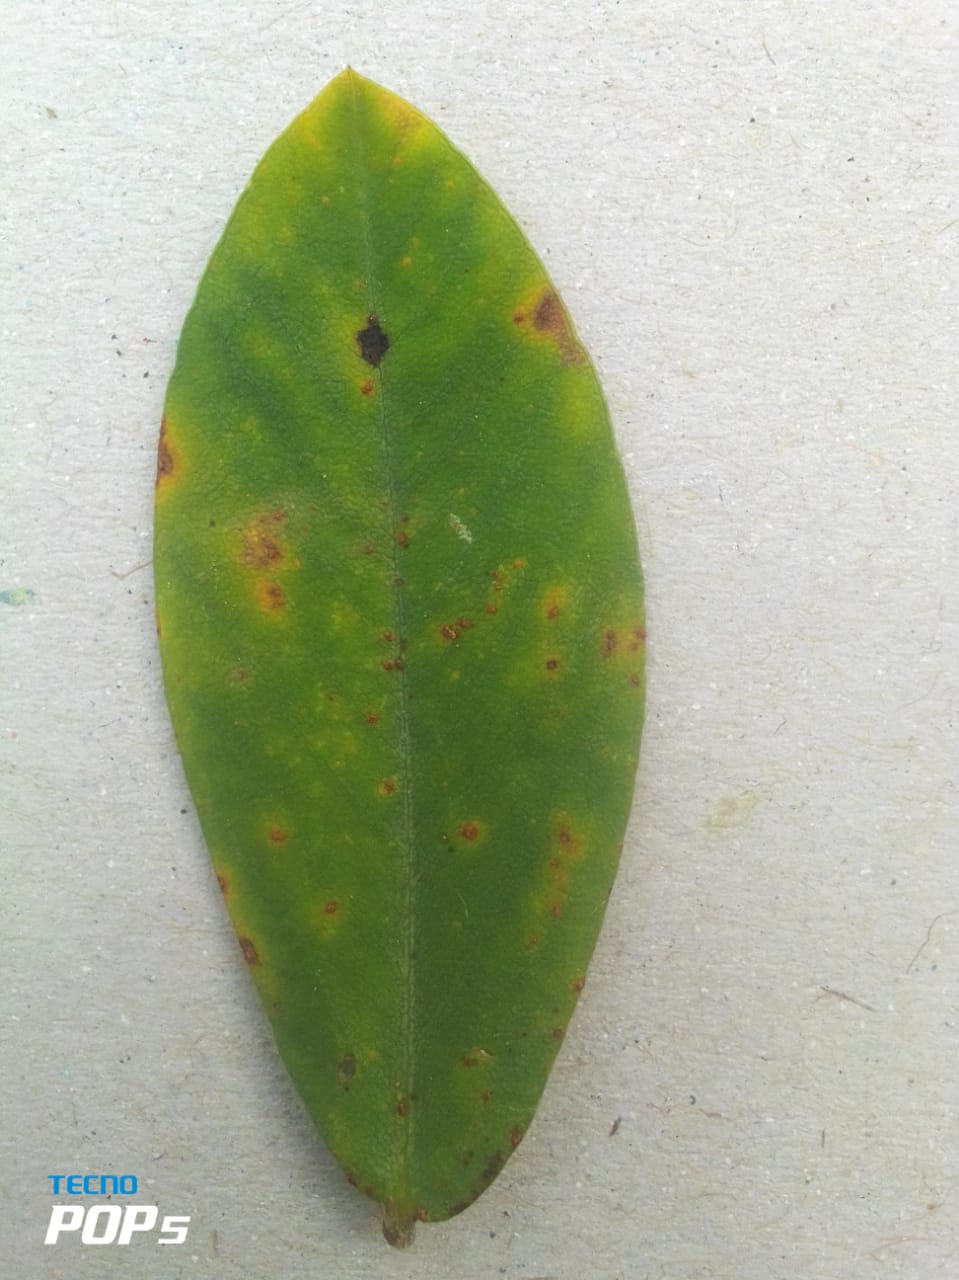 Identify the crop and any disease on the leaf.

peanut, passalora arachidicola
